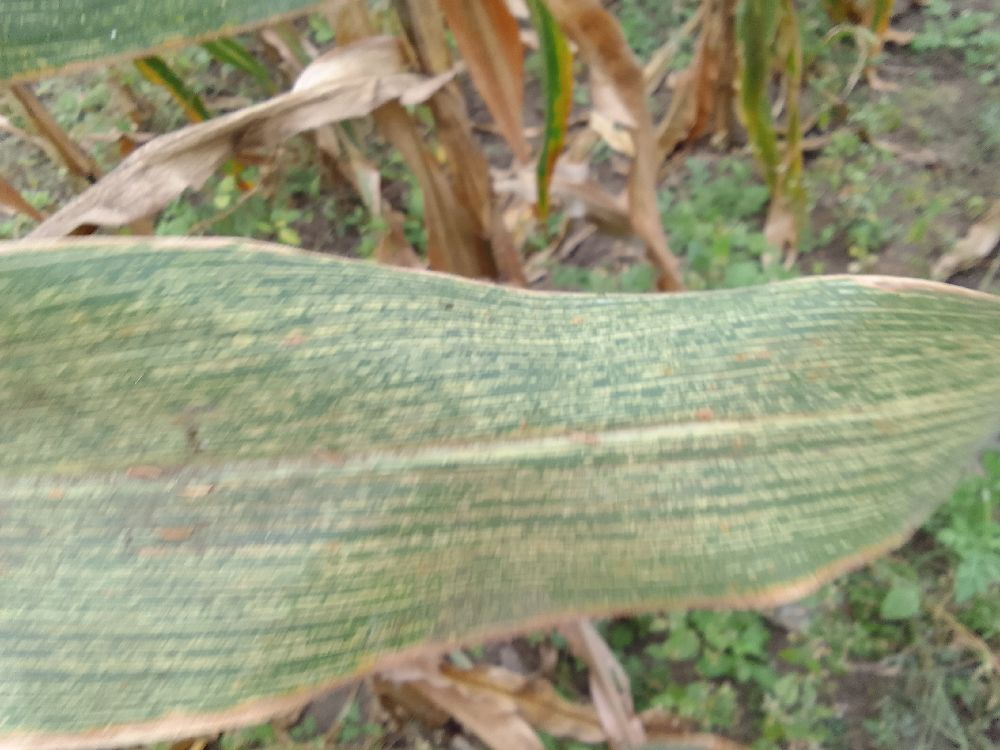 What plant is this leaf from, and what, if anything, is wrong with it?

maize, maize streak virus
